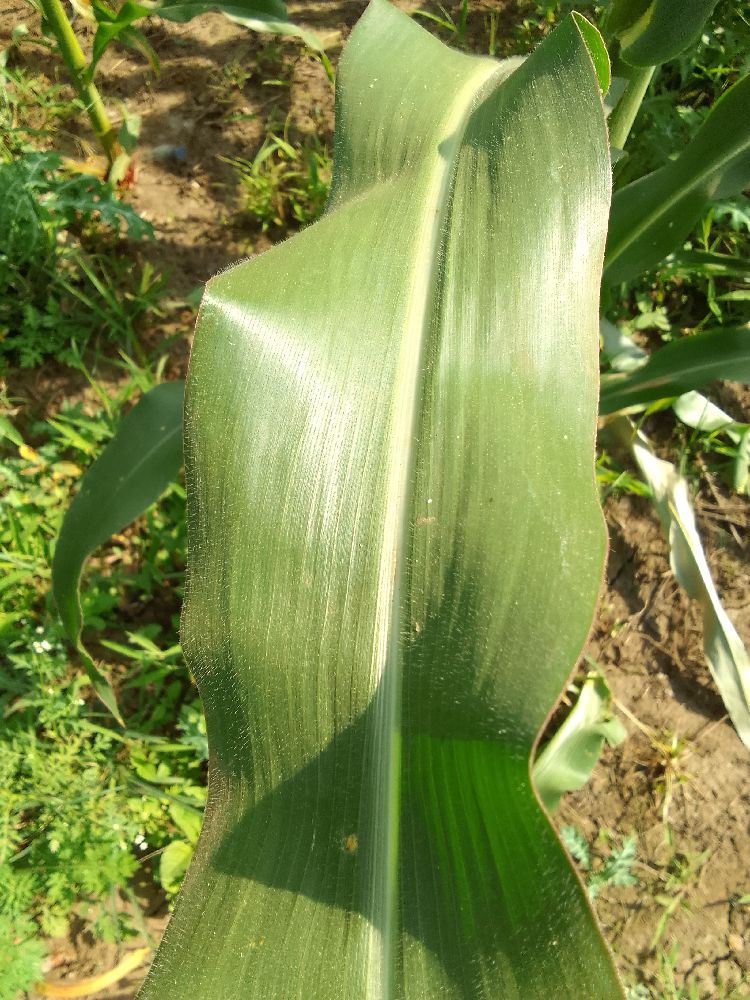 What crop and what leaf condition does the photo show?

maize, healthy
